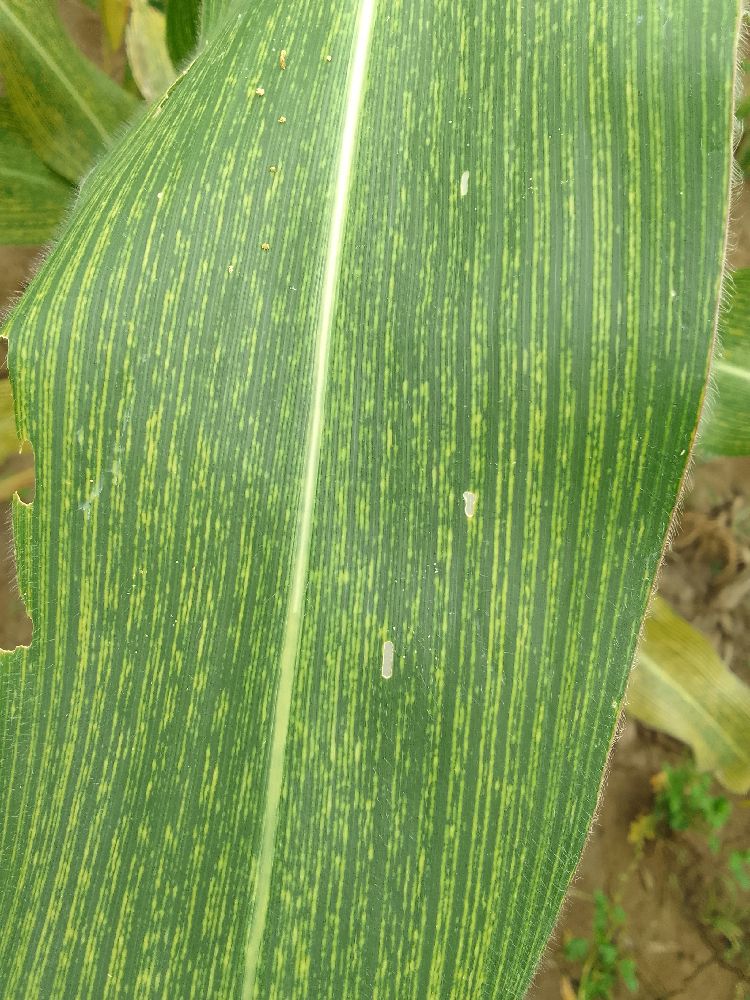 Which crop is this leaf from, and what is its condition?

maize, maize streak virus
